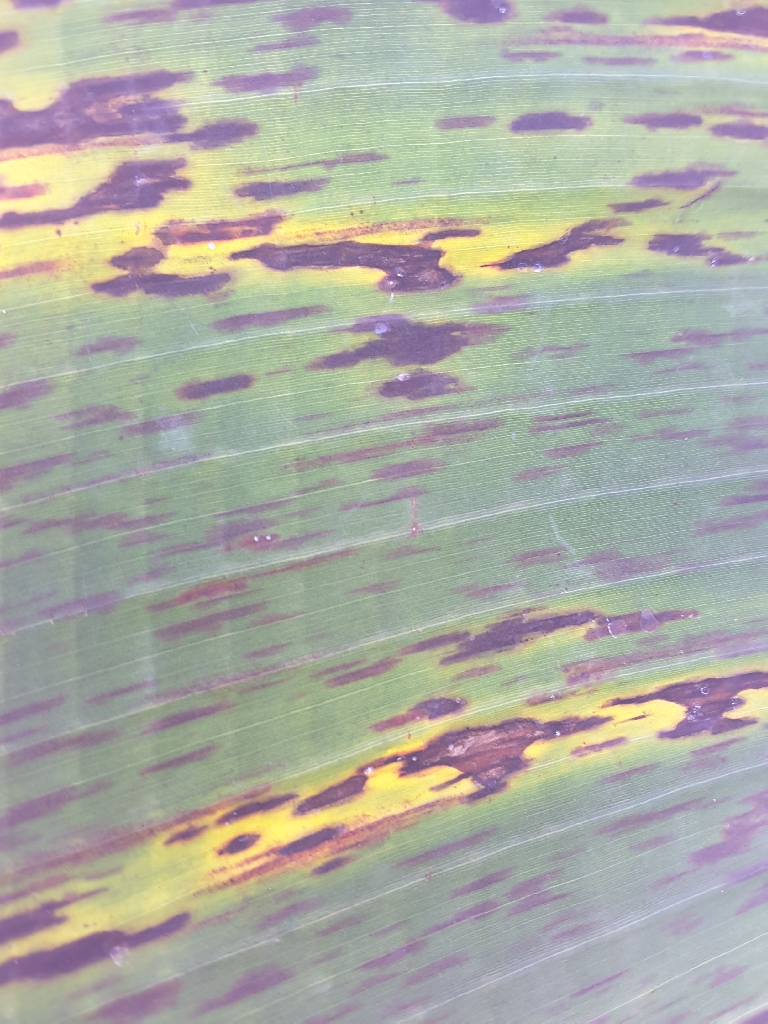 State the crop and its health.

banana, black sigatoka
